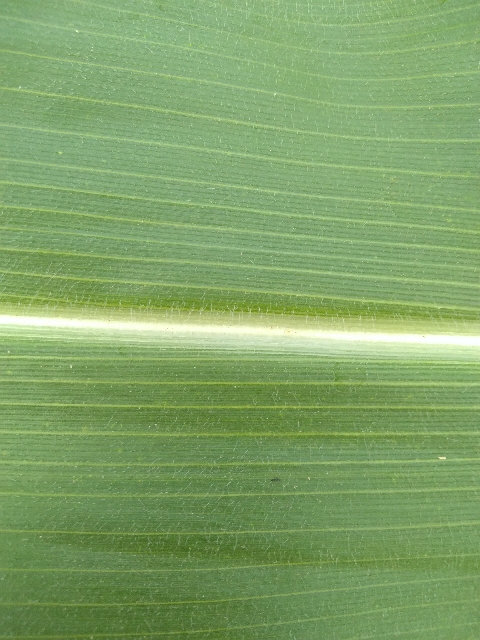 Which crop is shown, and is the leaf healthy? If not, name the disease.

maize, healthy
